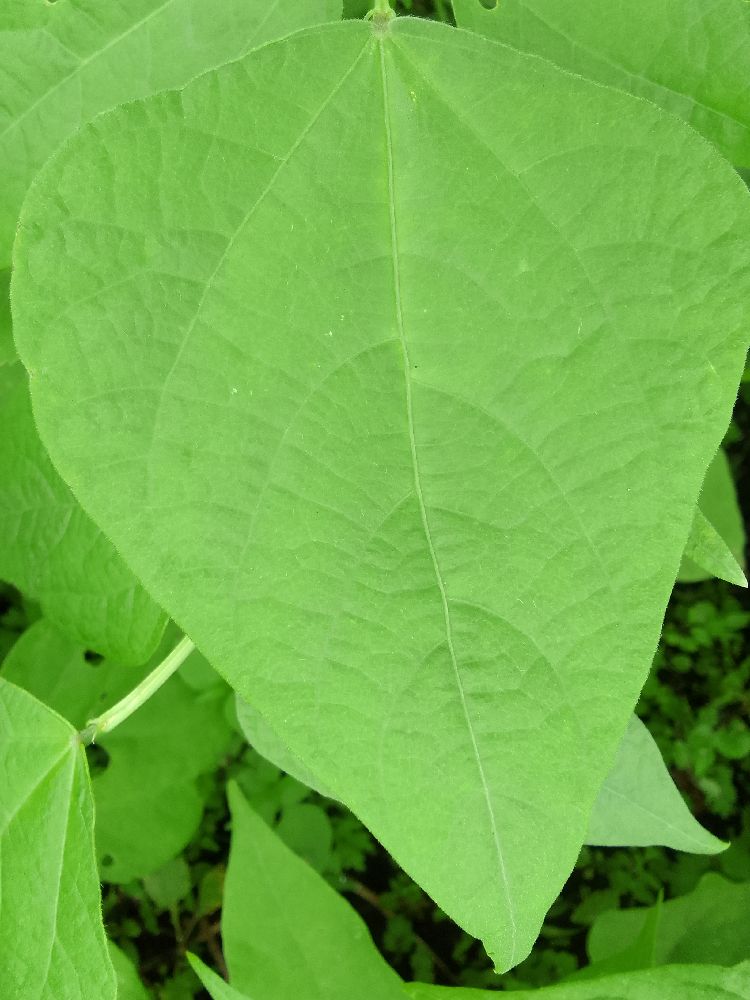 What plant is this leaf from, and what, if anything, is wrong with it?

common bean, healthy
